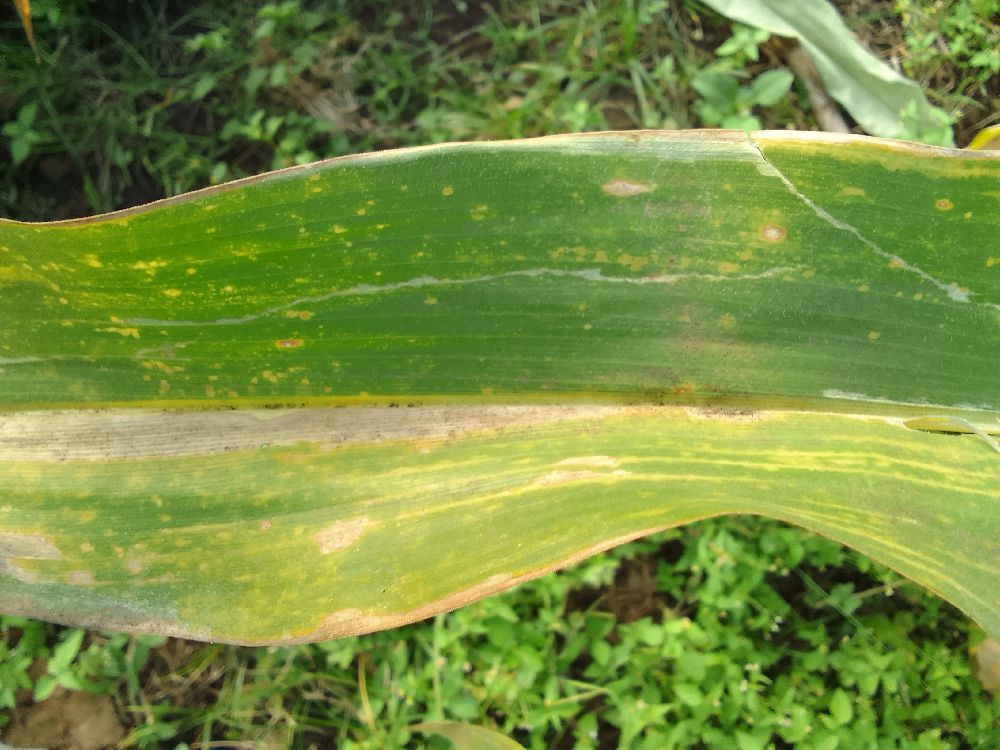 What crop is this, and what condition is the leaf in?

maize, maize lethal necrosis
